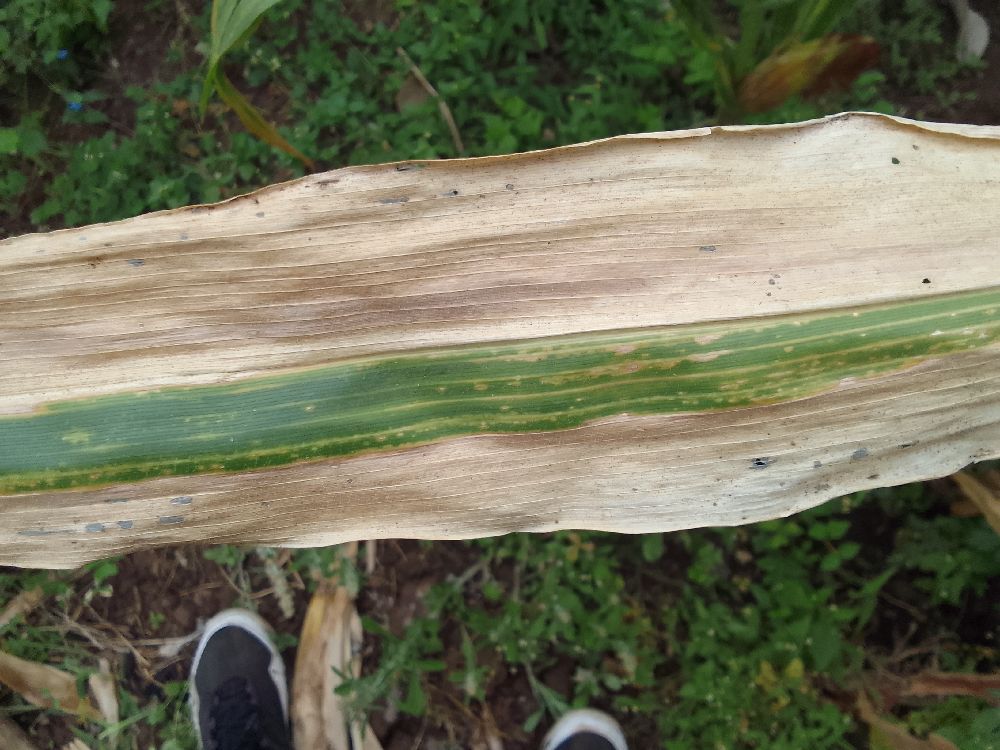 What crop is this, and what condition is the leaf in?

maize, maize lethal necrosis
